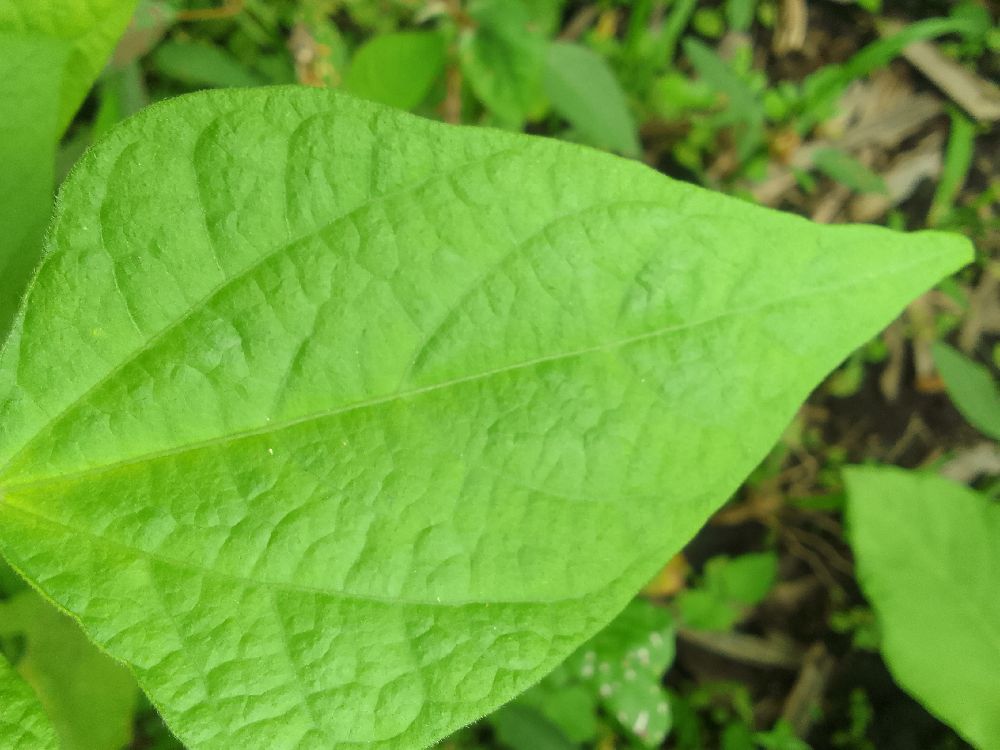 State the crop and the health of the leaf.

common bean, healthy
